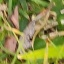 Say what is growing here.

grass
